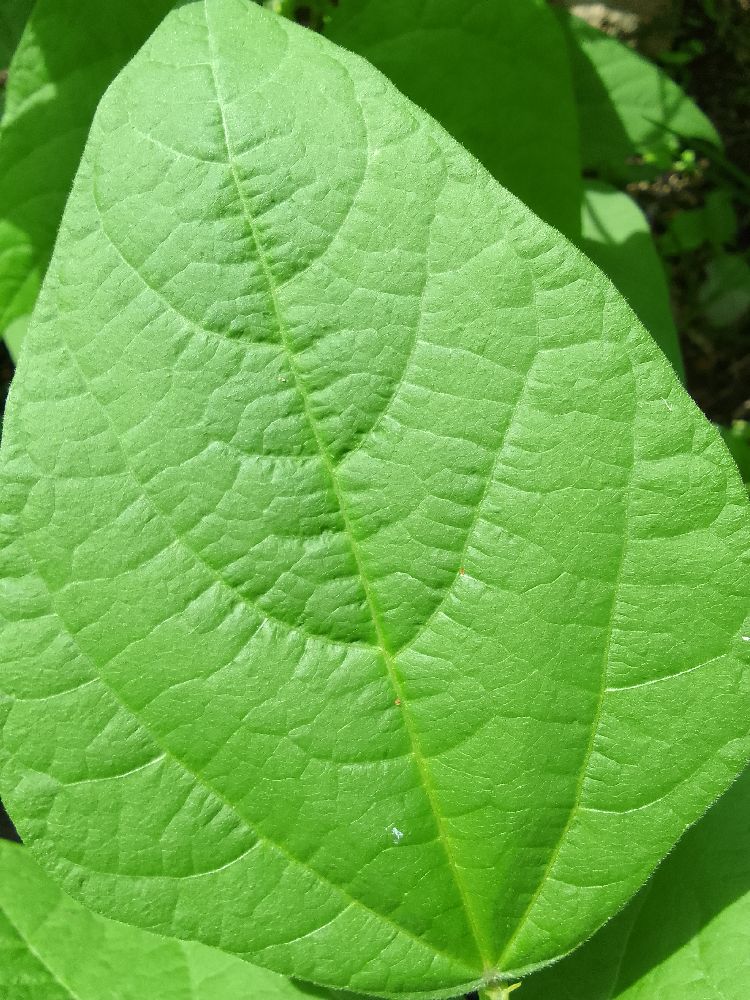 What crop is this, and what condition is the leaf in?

common bean, healthy
